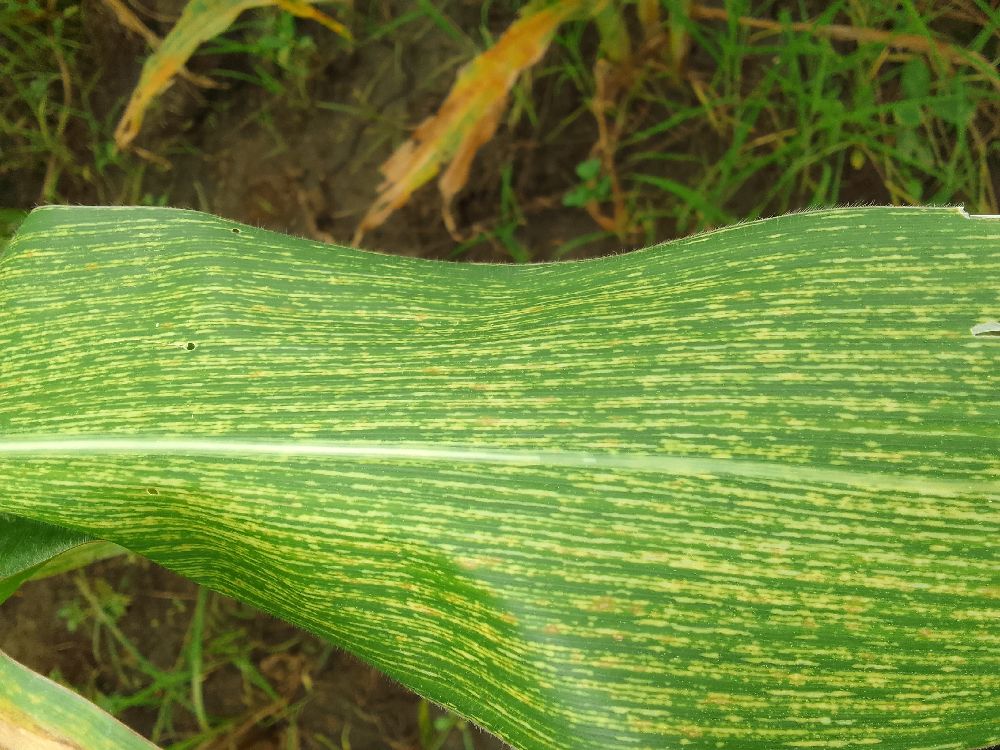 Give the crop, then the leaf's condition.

maize, maize streak virus
